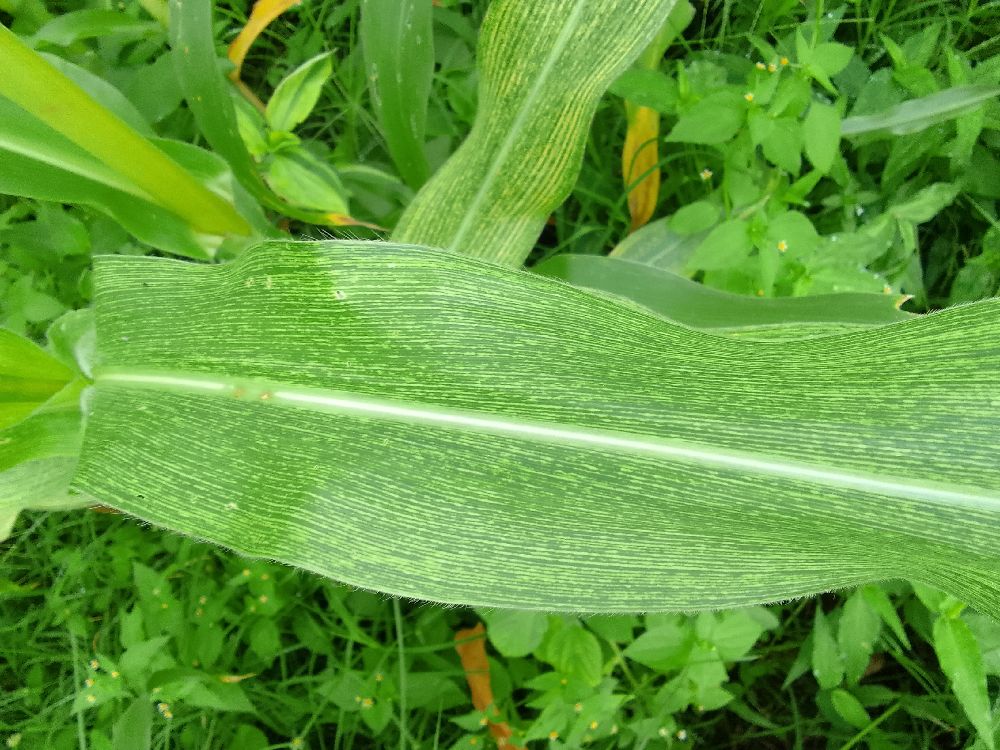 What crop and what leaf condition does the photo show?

maize, maize streak virus
